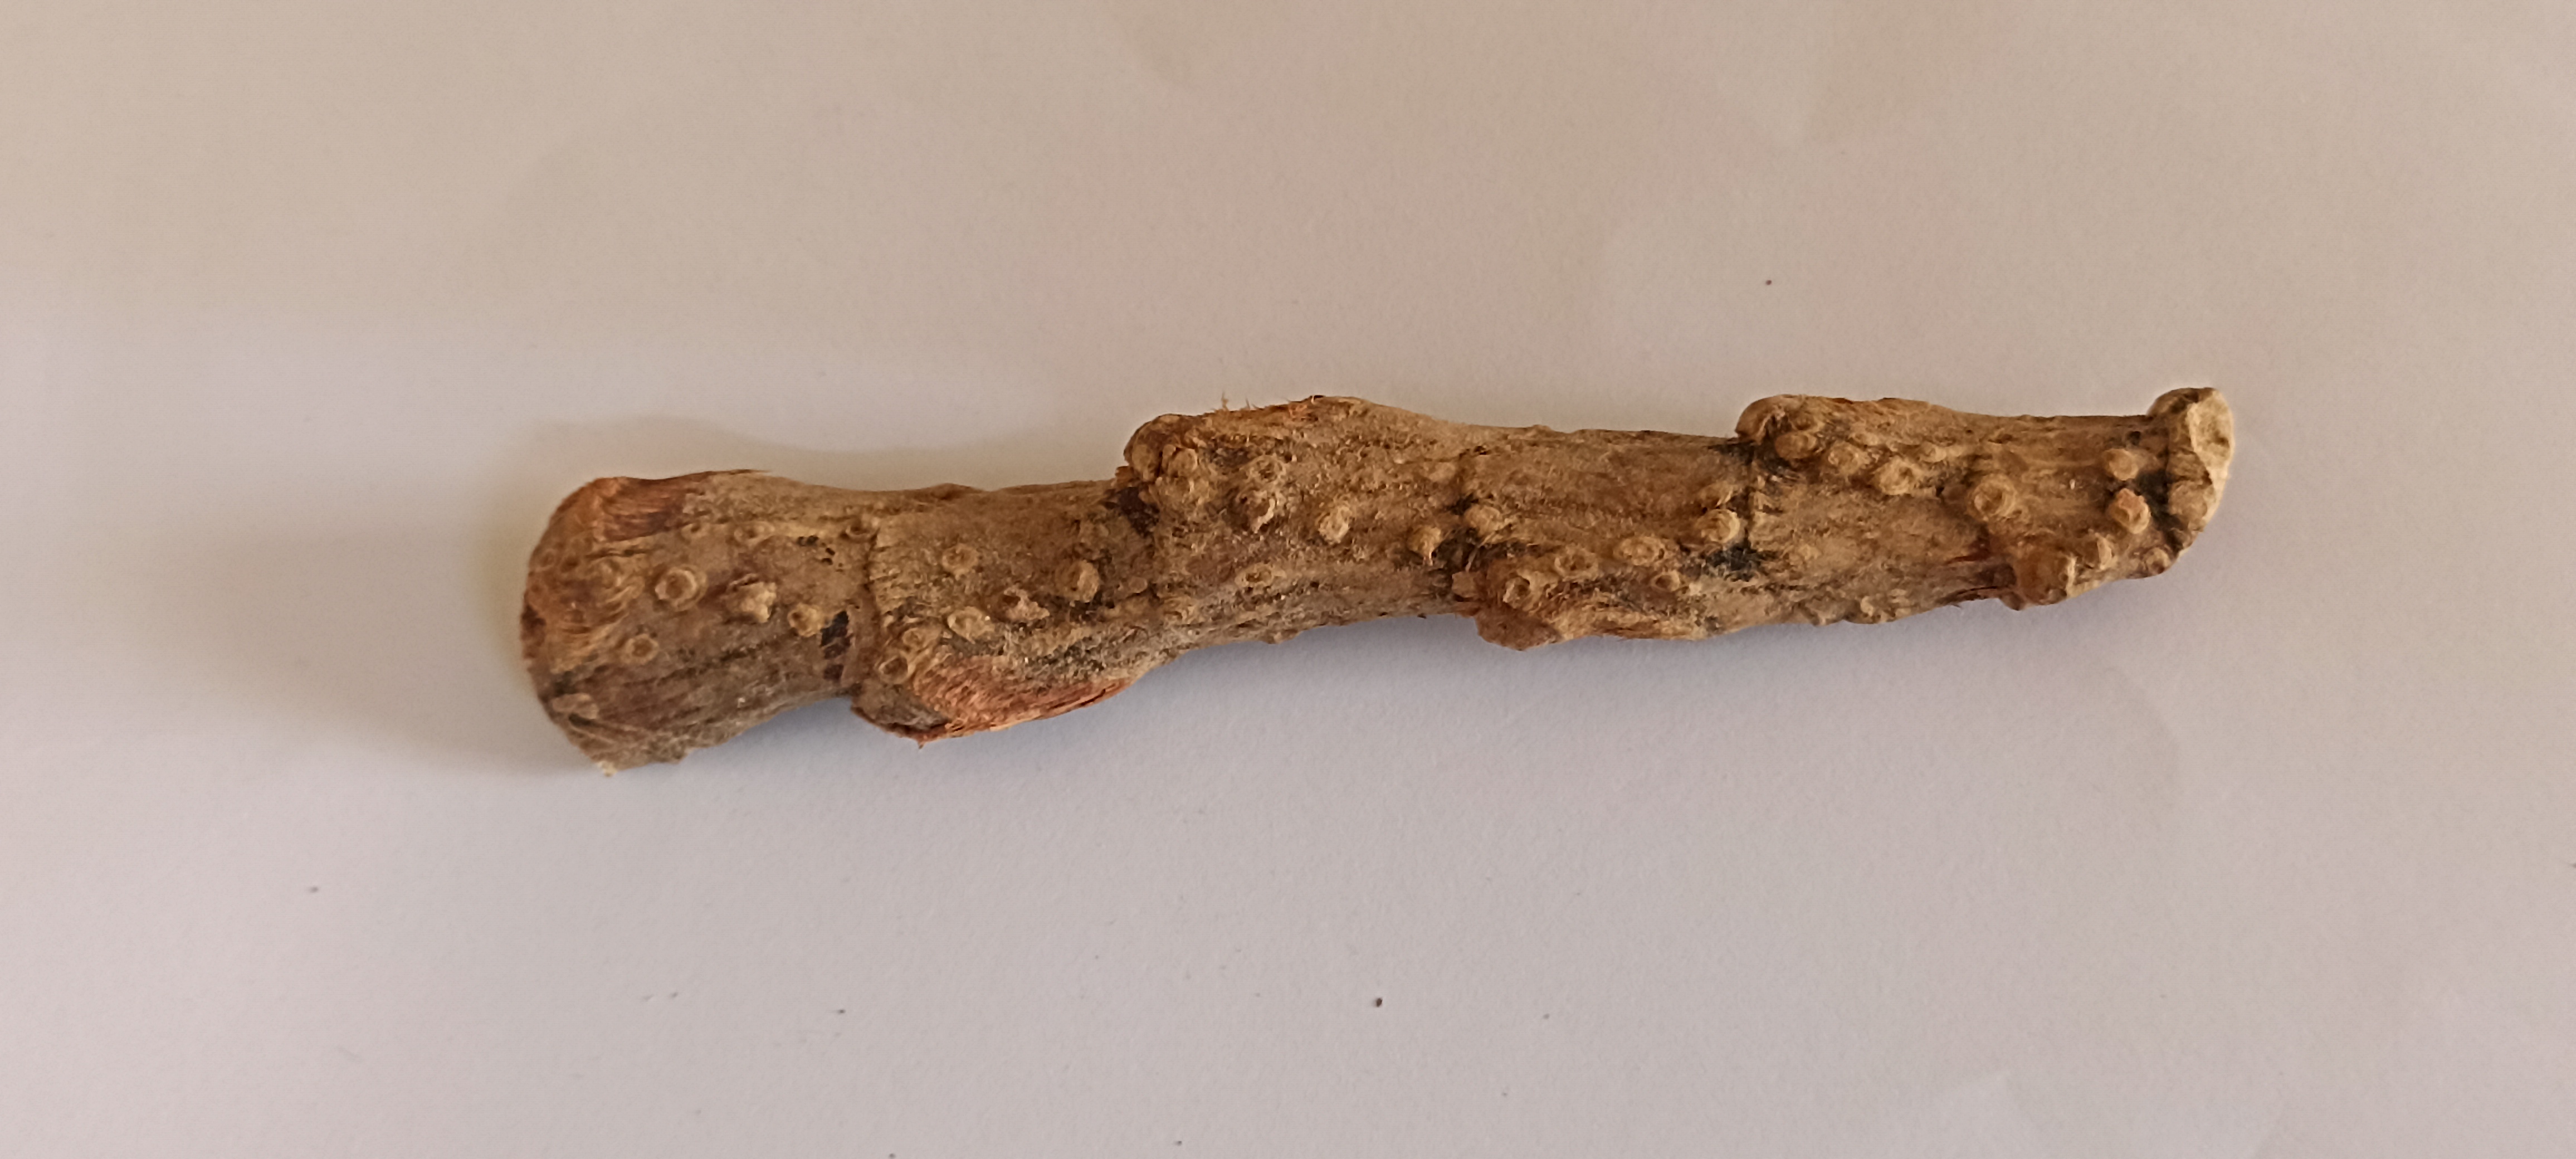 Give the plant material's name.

vekhand
